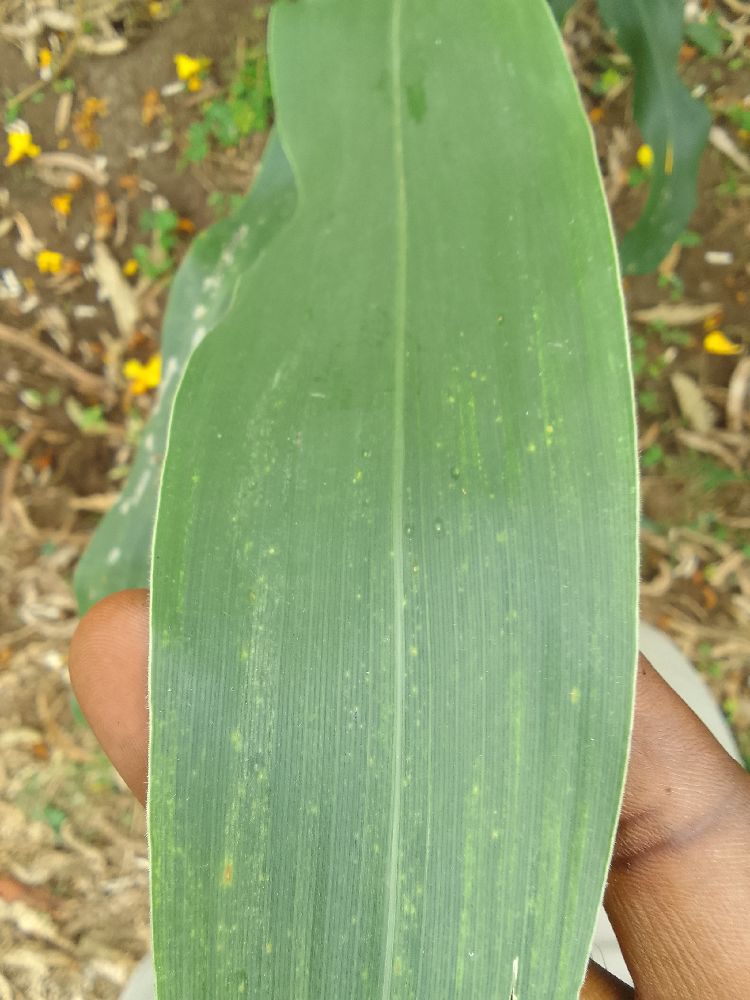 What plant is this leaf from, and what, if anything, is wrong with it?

maize, healthy
